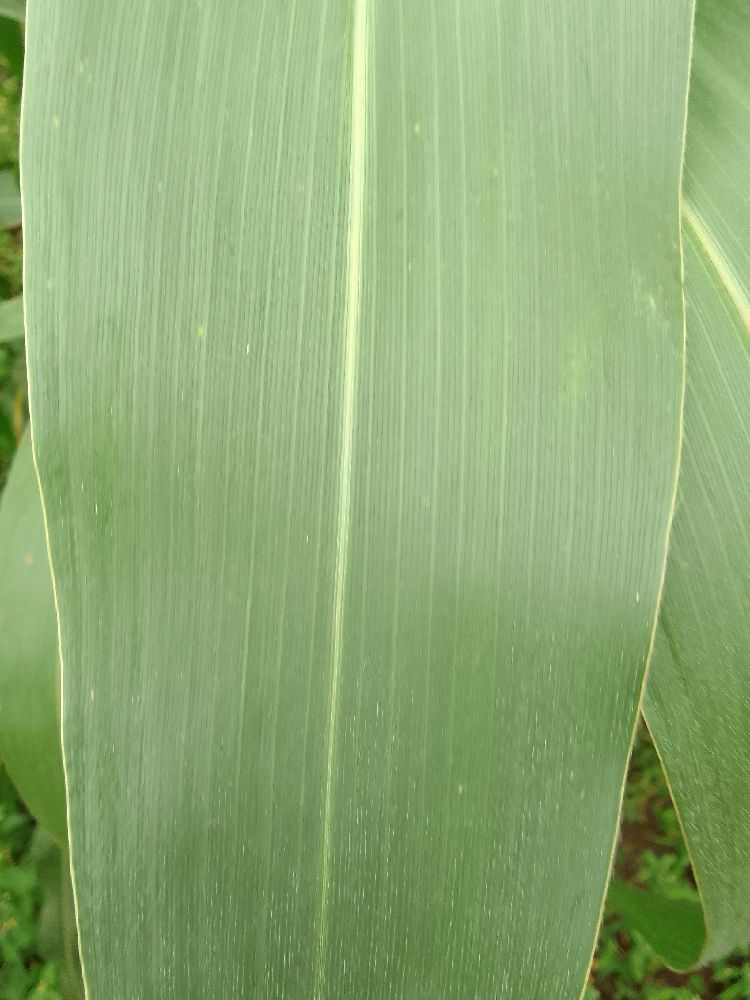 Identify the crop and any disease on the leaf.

maize, healthy
